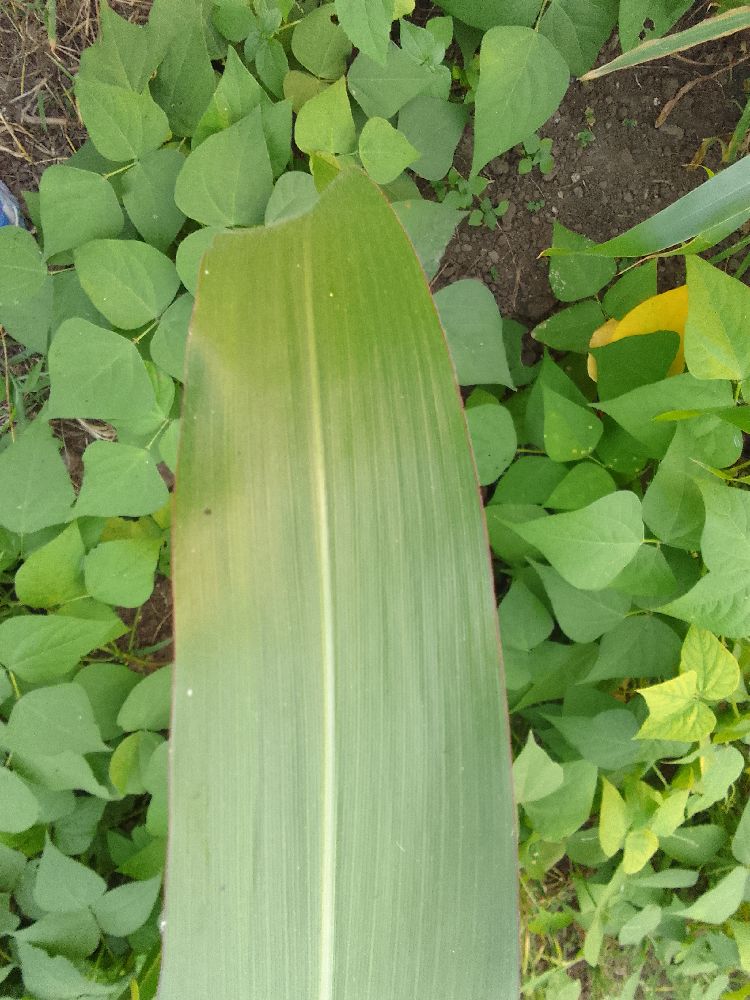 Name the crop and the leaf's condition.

maize, healthy
